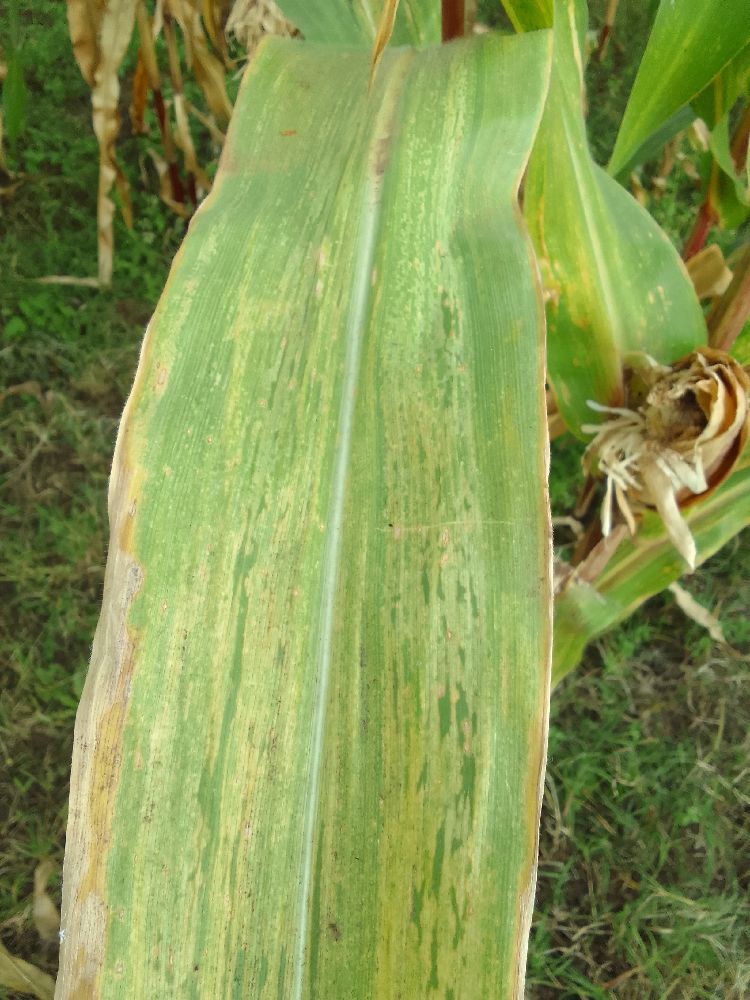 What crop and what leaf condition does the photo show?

maize, maize lethal necrosis
